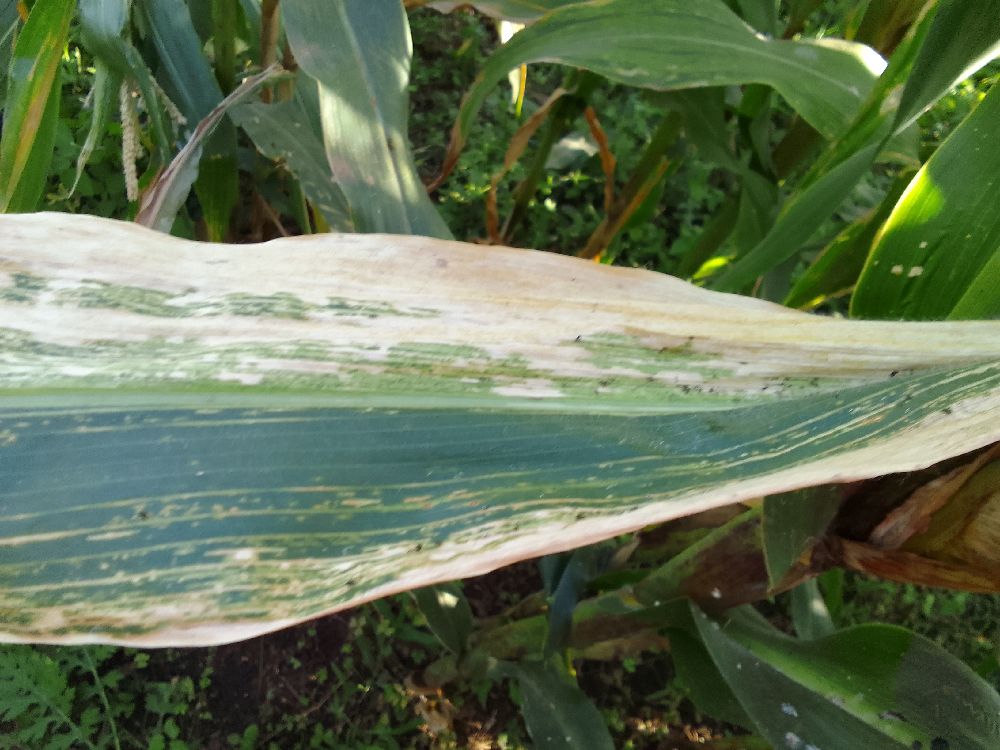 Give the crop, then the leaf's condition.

maize, maize lethal necrosis
